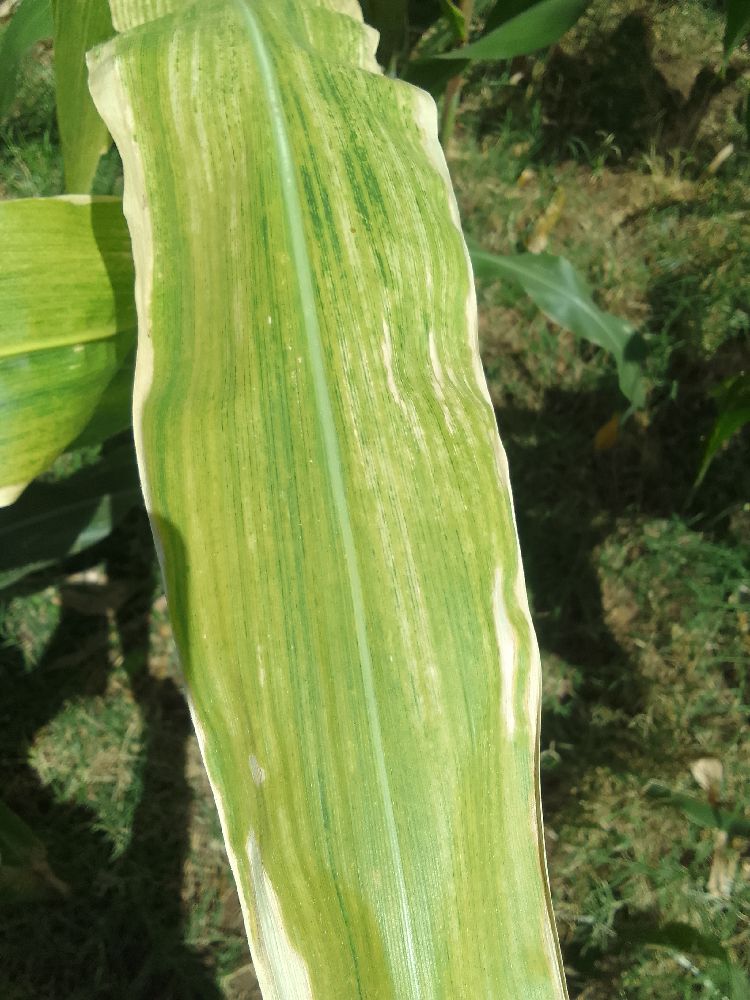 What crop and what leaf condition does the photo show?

maize, maize lethal necrosis
